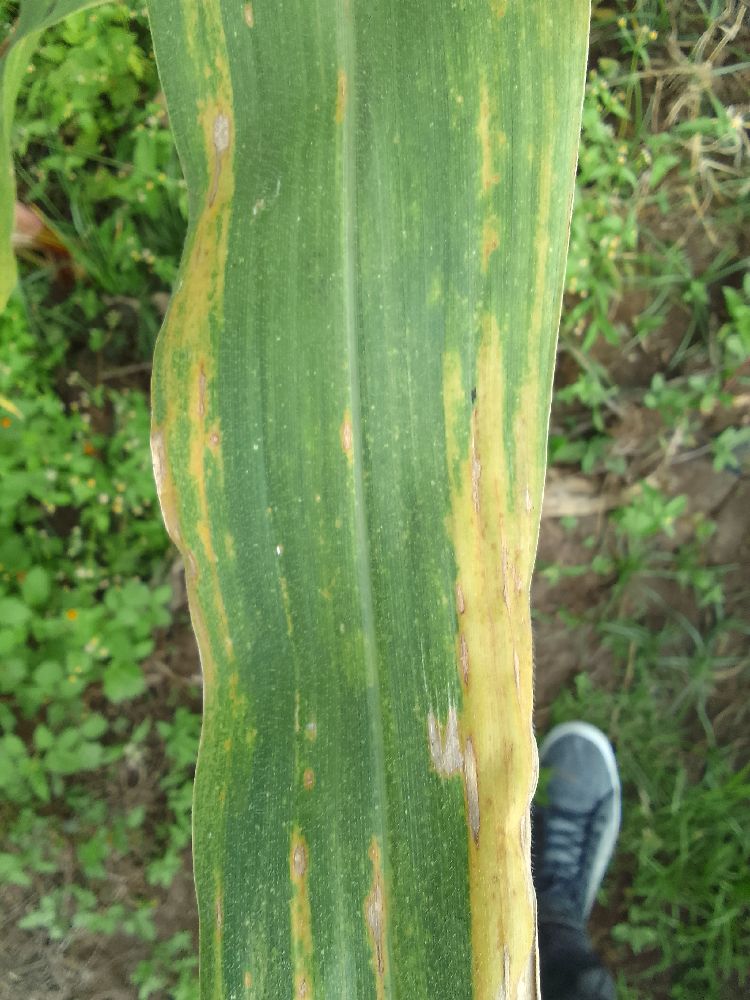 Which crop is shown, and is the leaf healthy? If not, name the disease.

maize, maize lethal necrosis
